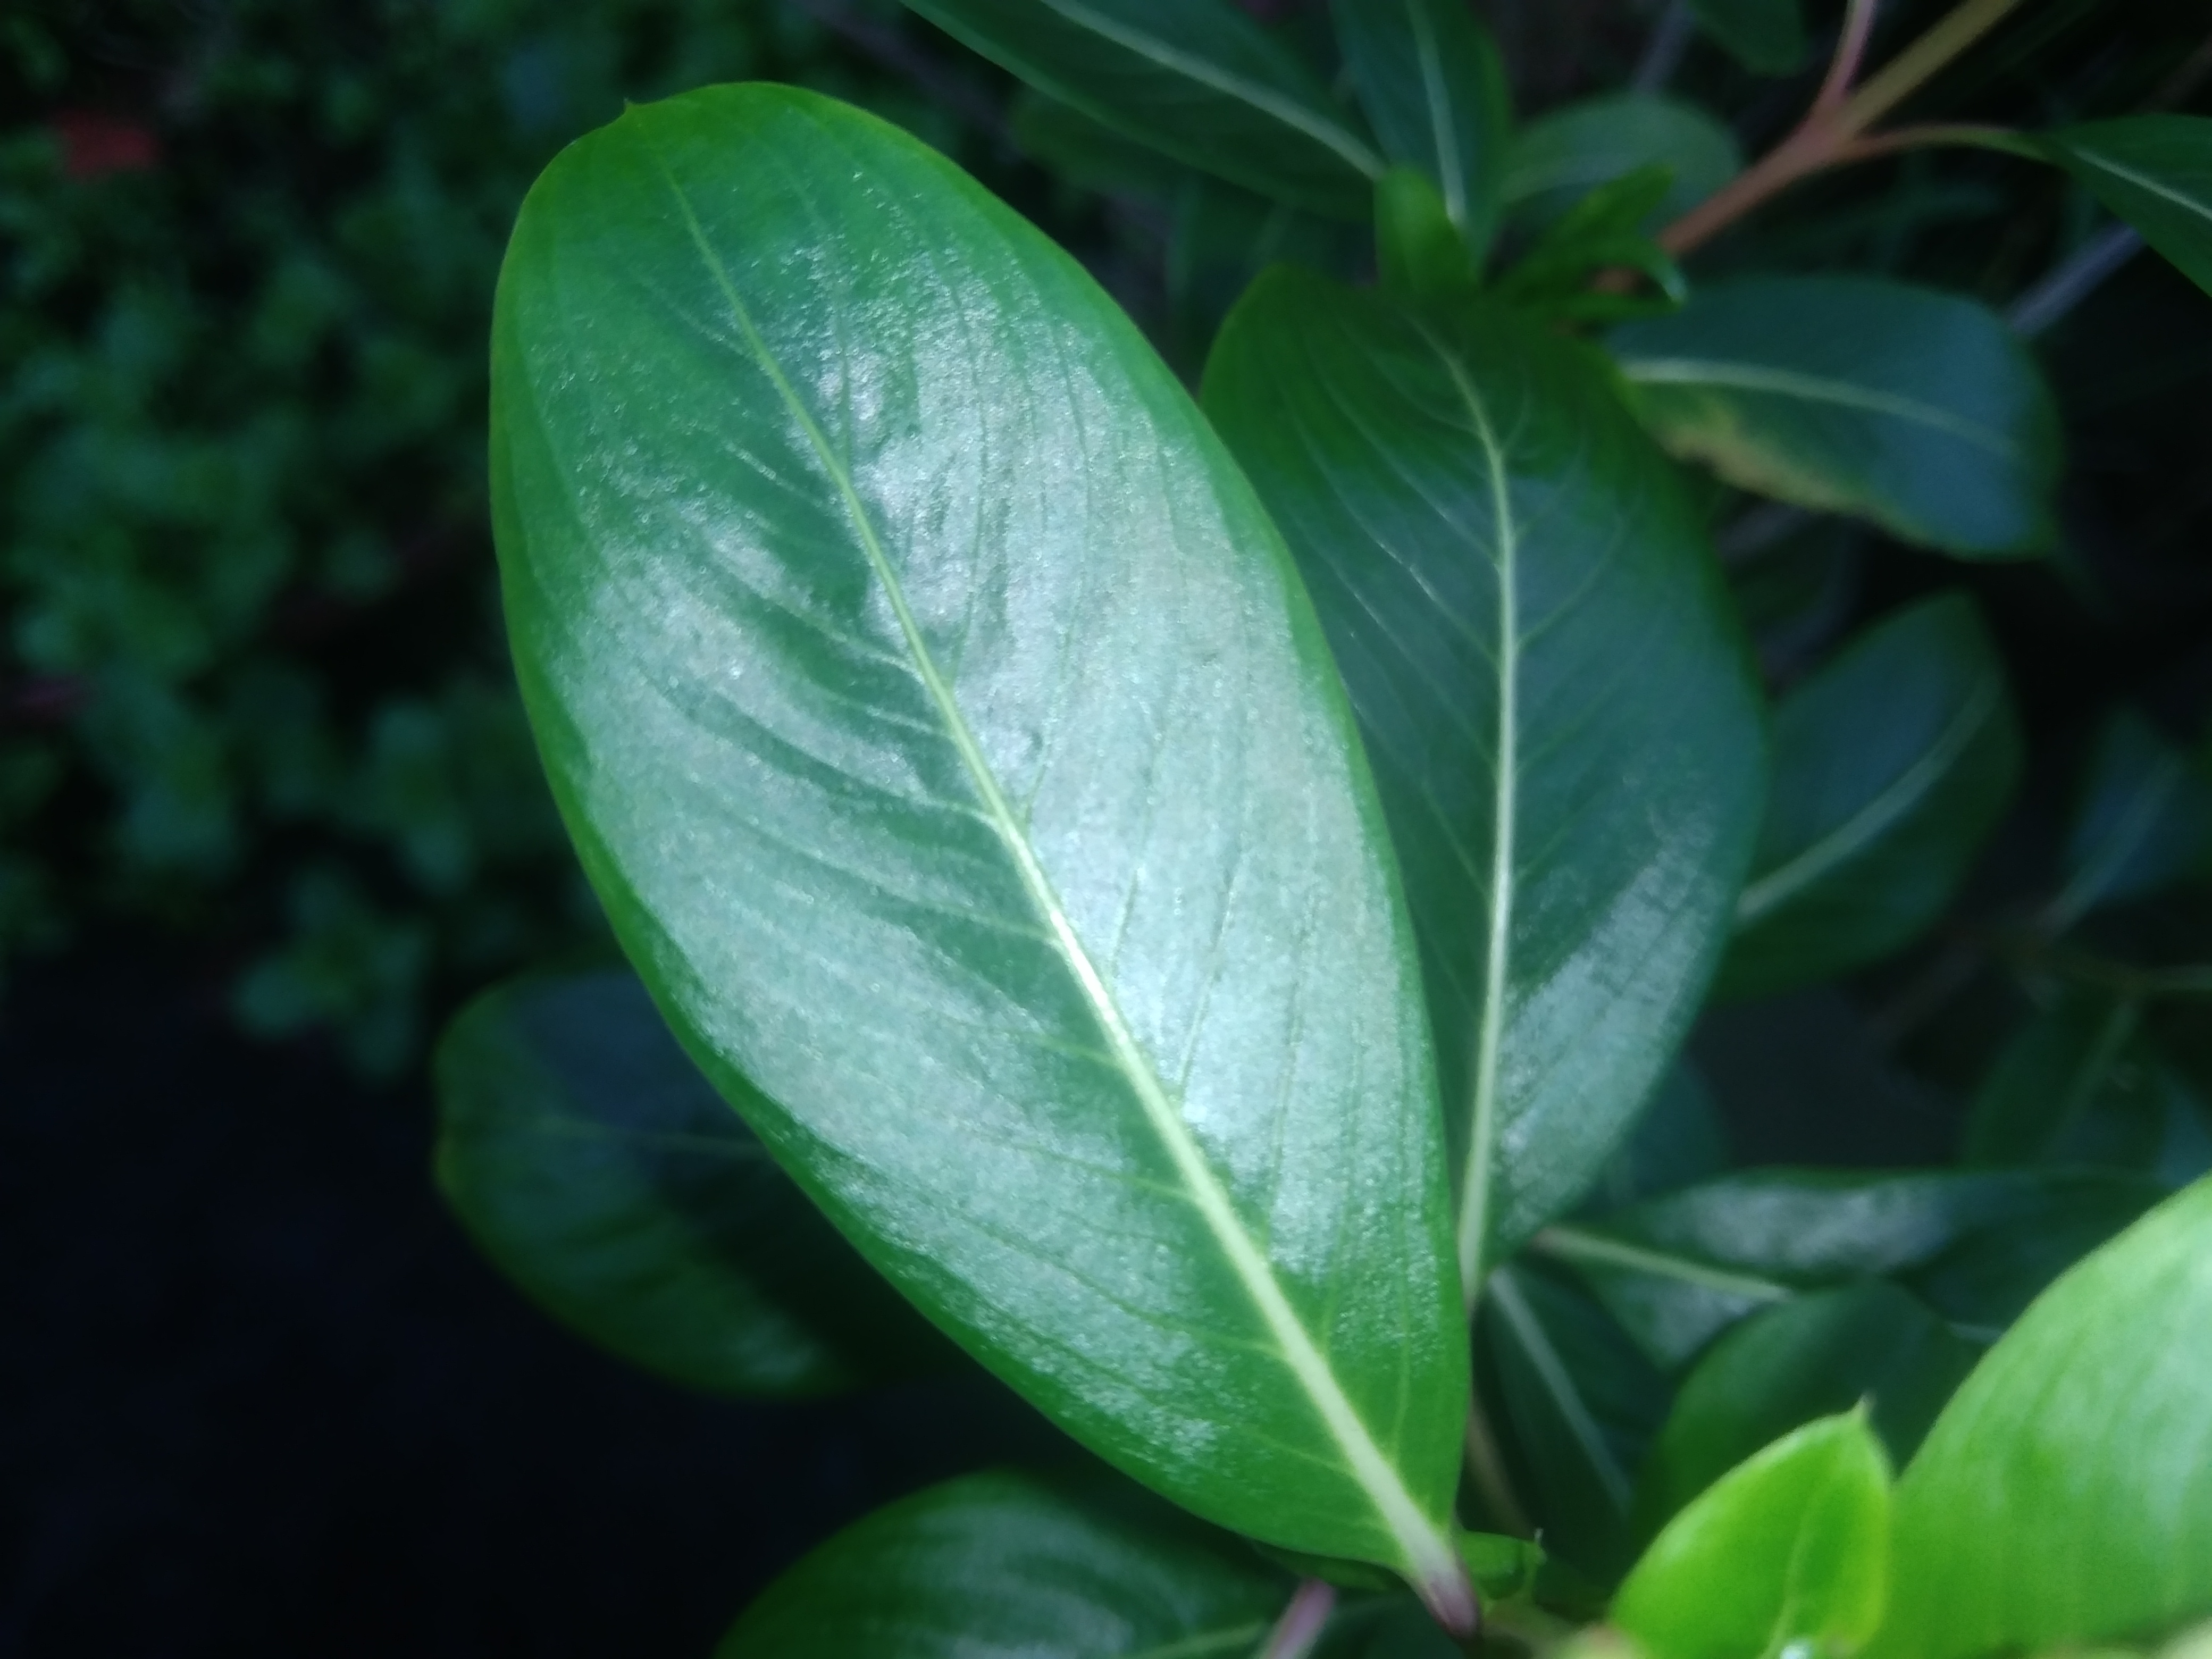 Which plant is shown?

rose periwinkle
